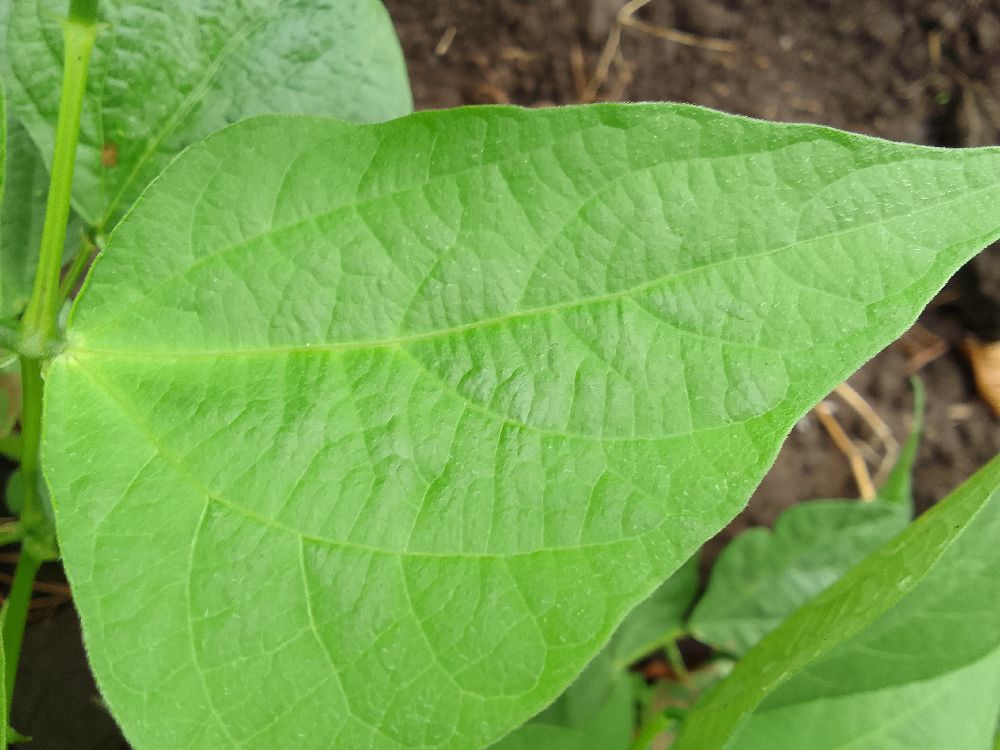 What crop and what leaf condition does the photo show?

common bean, healthy
